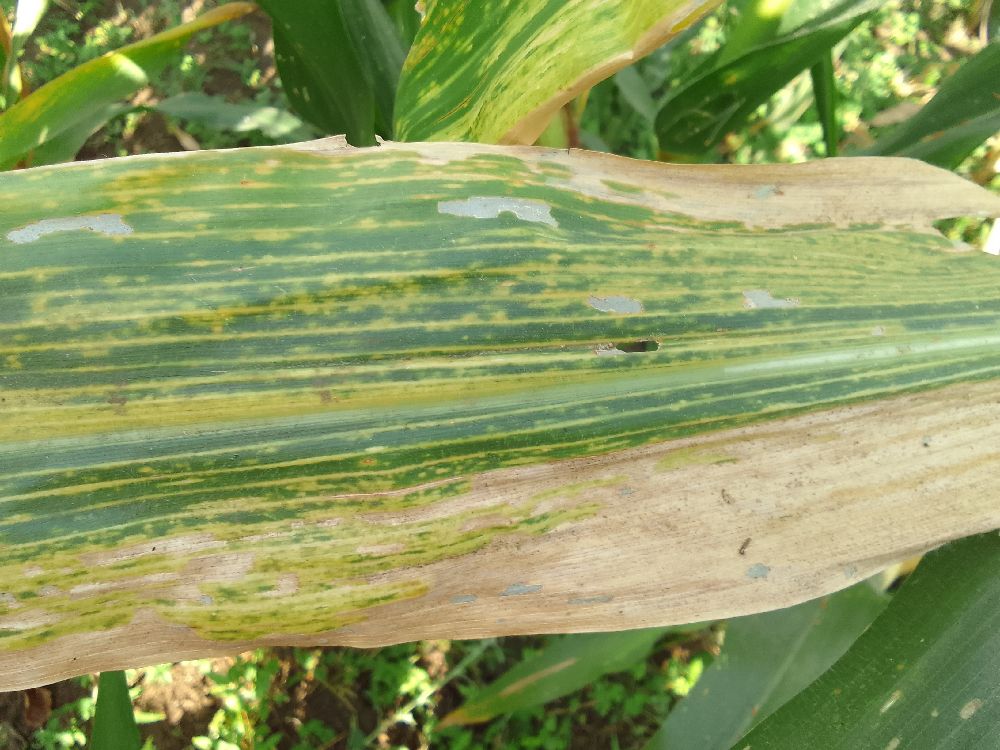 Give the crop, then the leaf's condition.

maize, maize lethal necrosis
